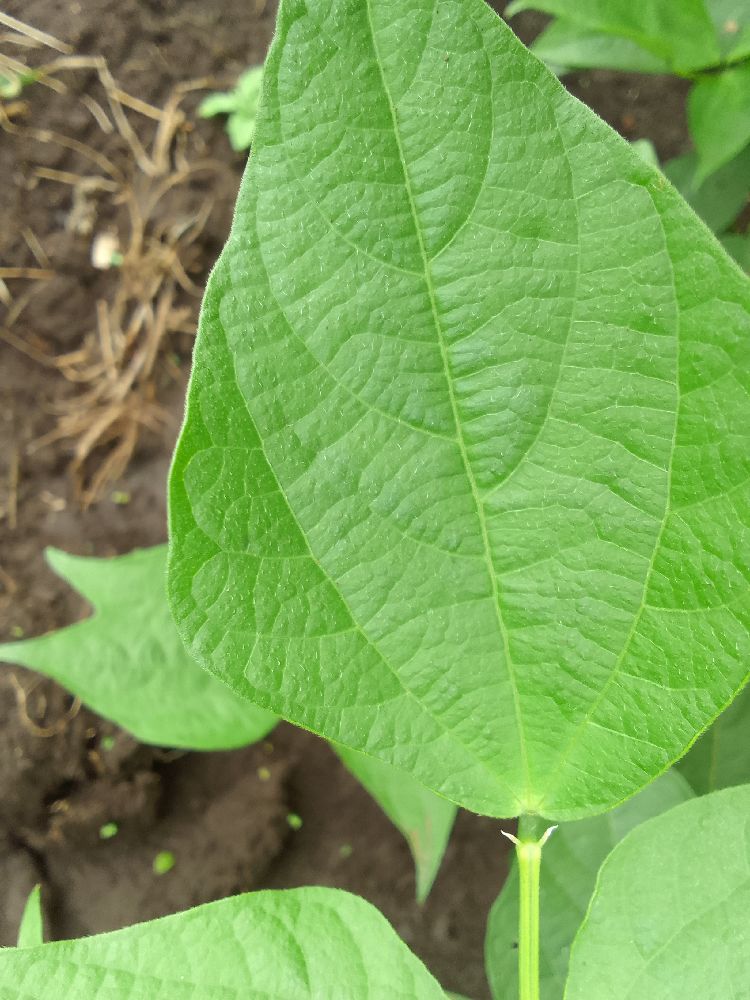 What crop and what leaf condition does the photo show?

common bean, healthy
